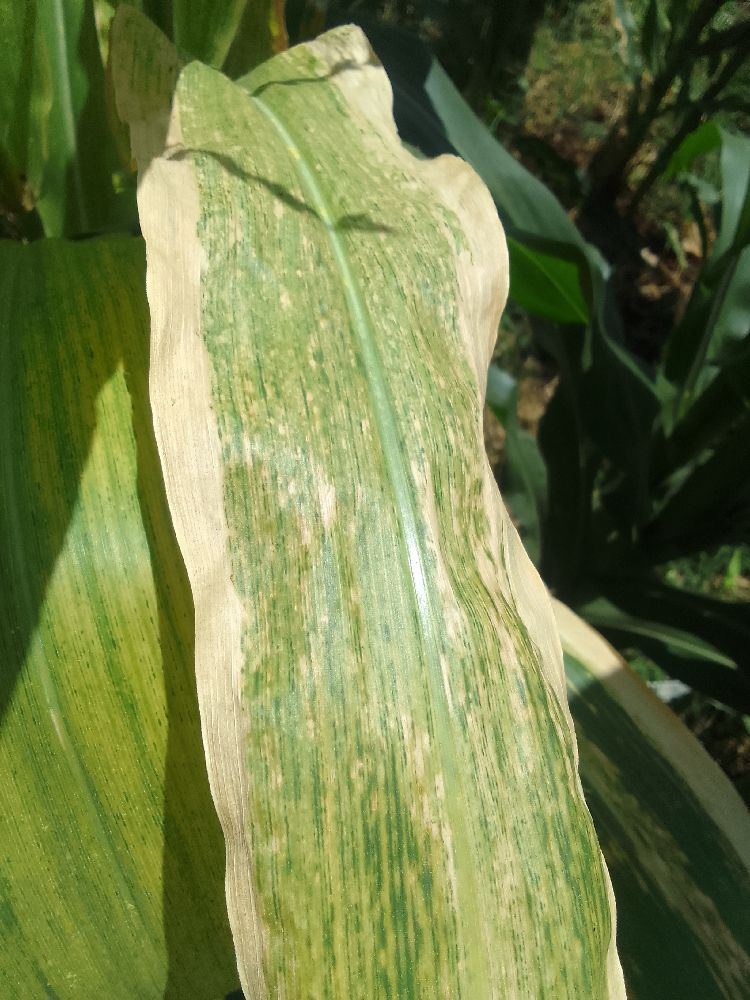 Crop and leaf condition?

maize, maize lethal necrosis
